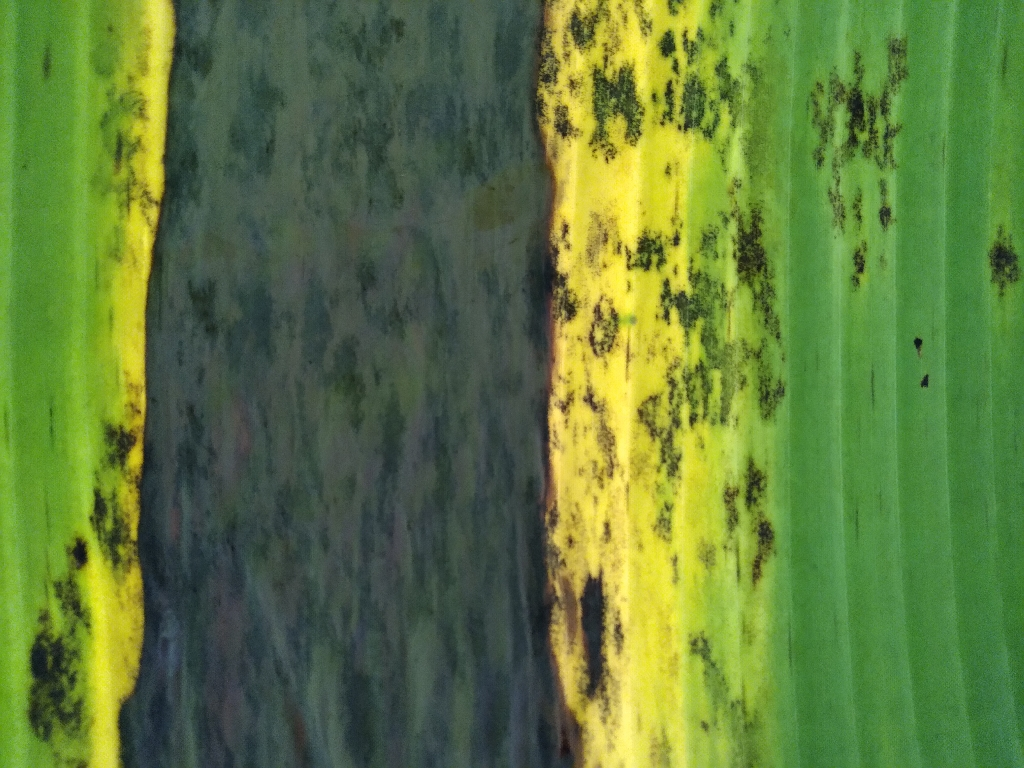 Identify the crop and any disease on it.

banana, black sigatoka
